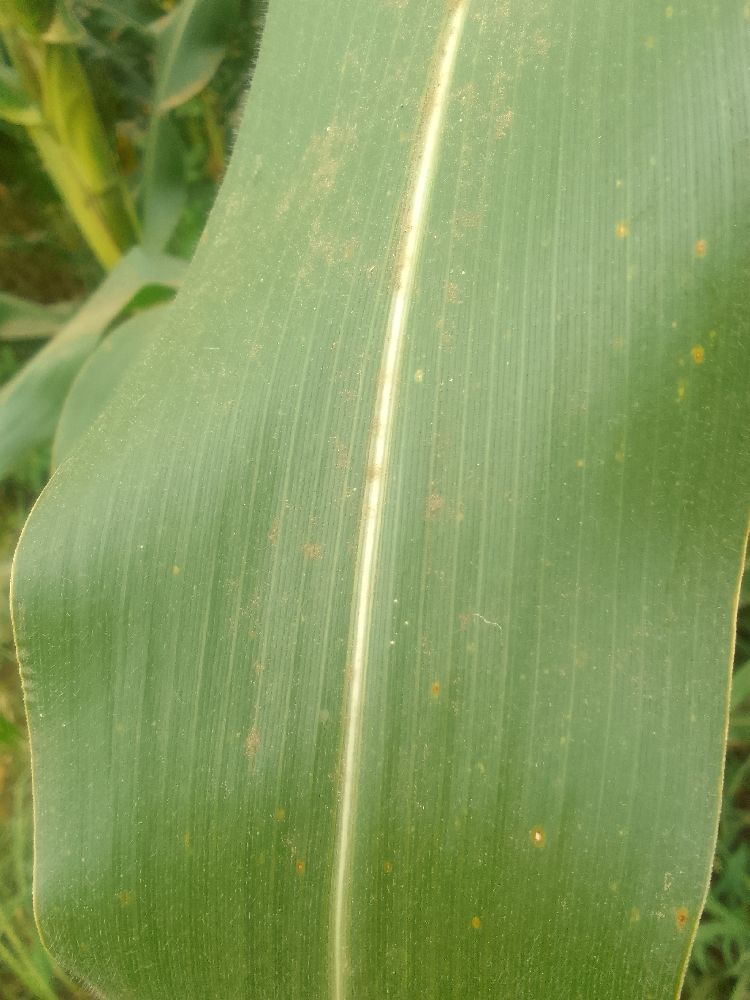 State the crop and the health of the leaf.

maize, healthy
